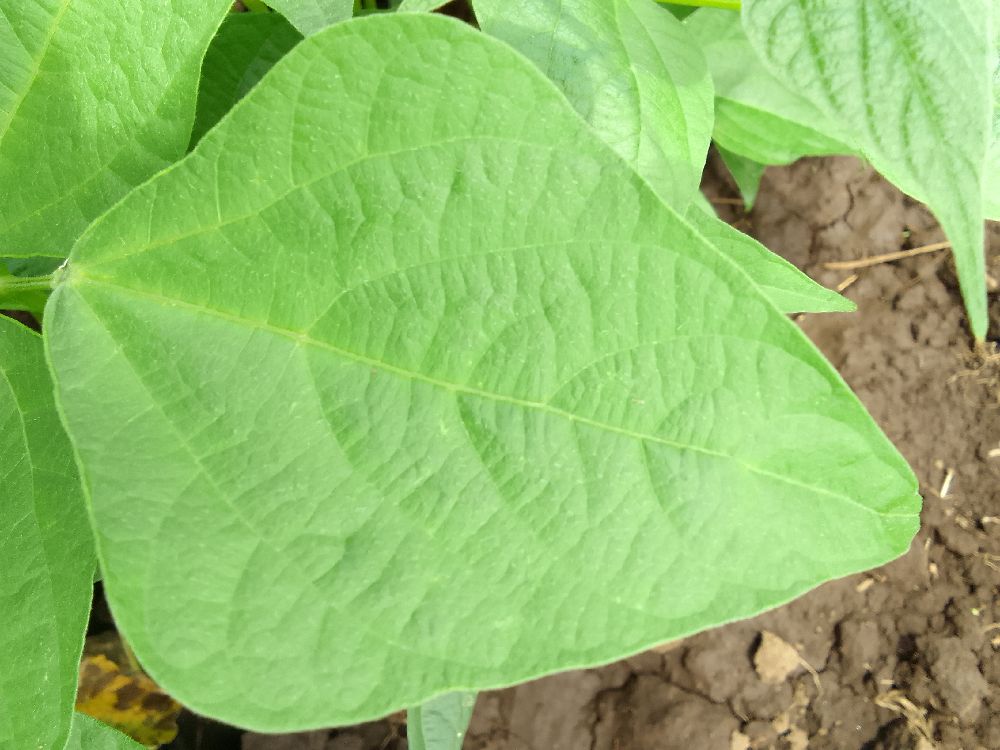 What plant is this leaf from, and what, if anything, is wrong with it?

common bean, healthy
